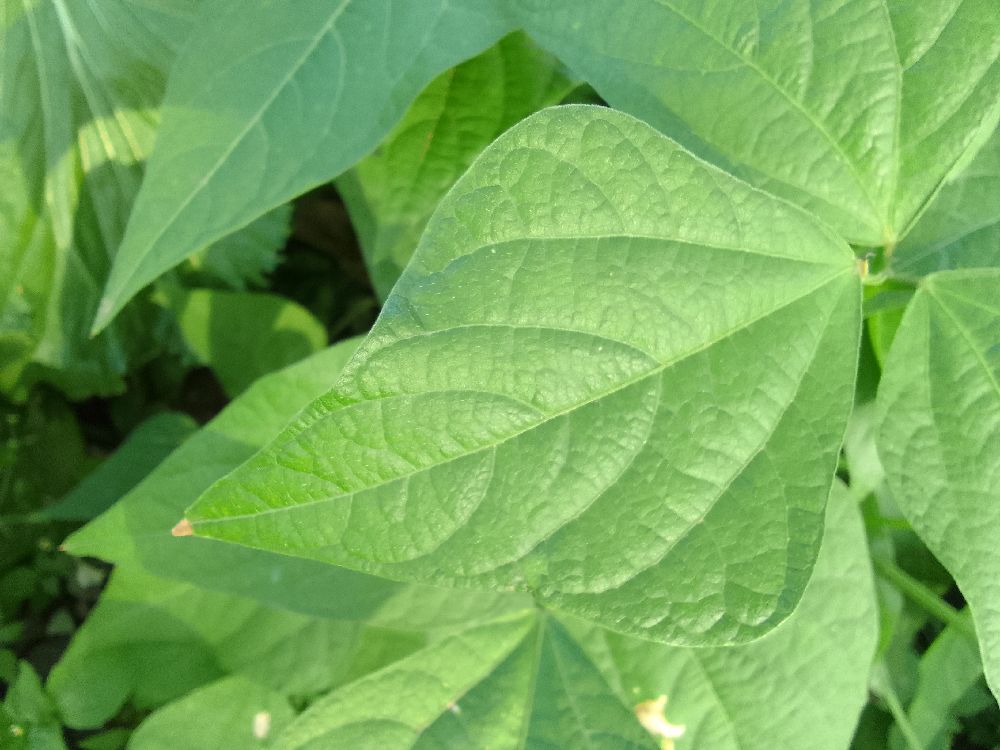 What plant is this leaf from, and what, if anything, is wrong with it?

common bean, healthy
